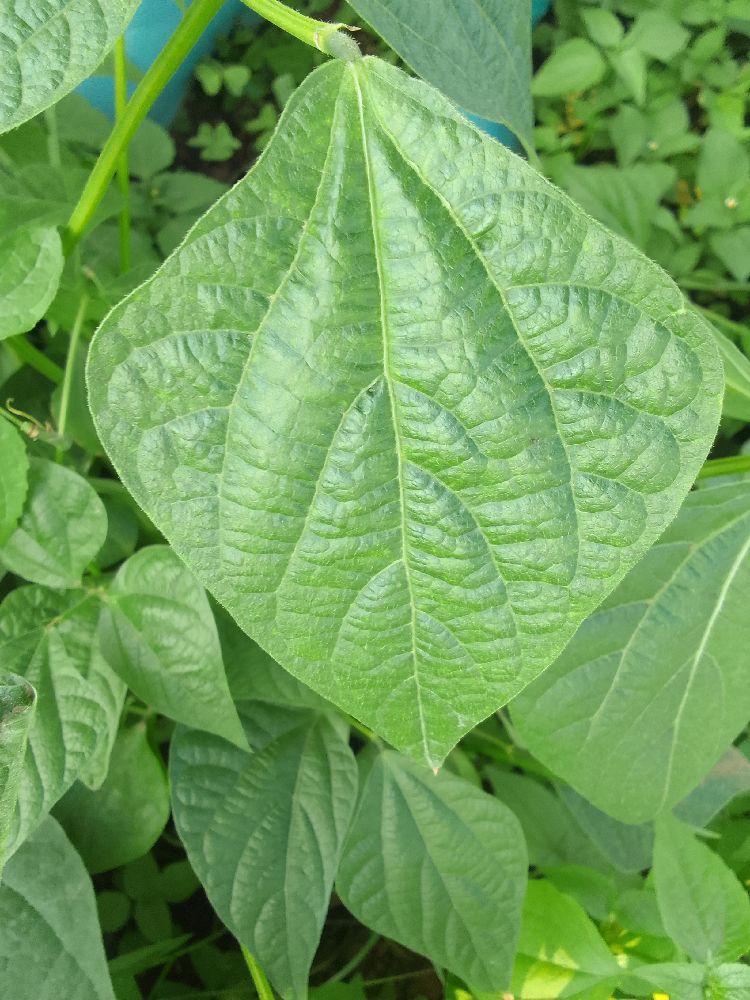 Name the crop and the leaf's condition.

common bean, healthy
